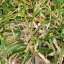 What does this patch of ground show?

grass
